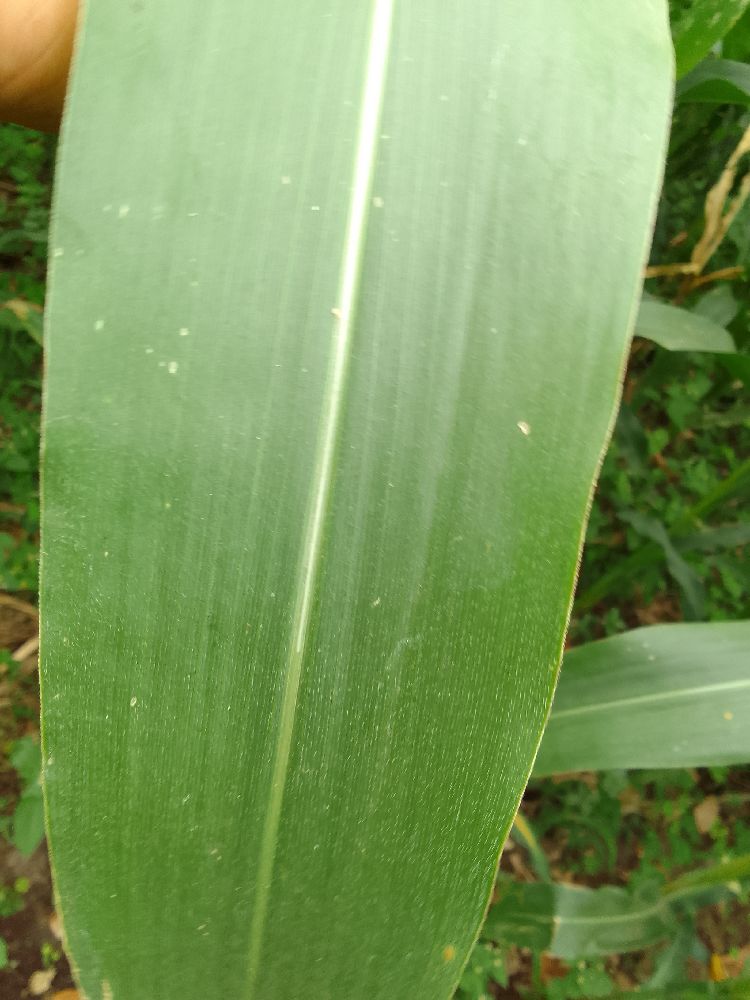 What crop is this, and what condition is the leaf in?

maize, healthy
